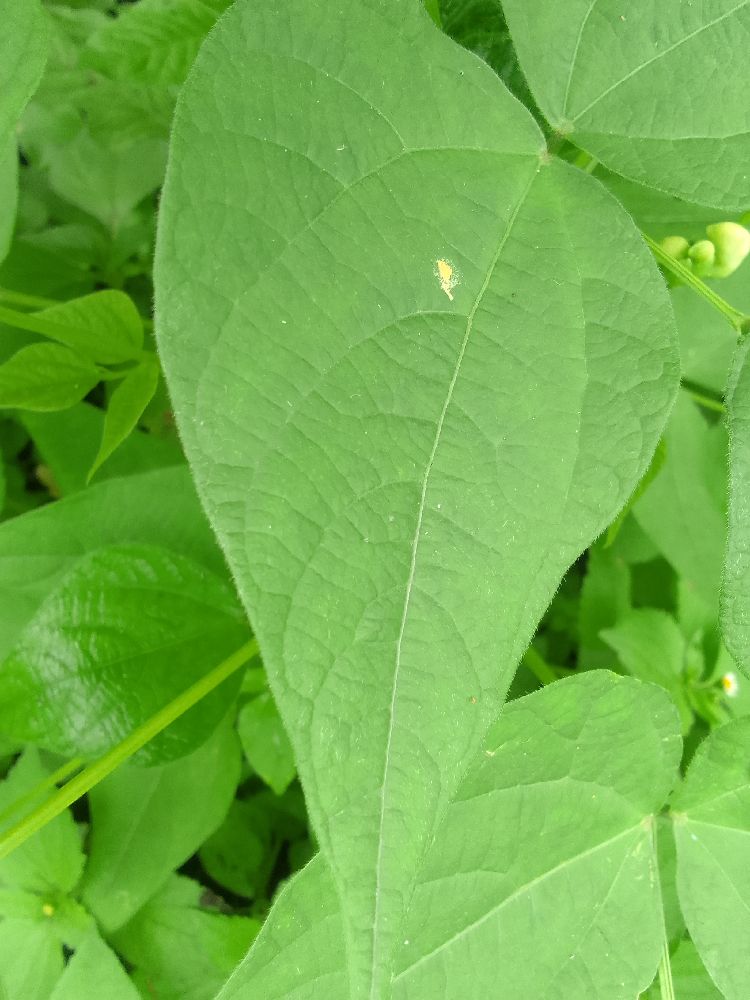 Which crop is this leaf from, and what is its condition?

common bean, healthy
